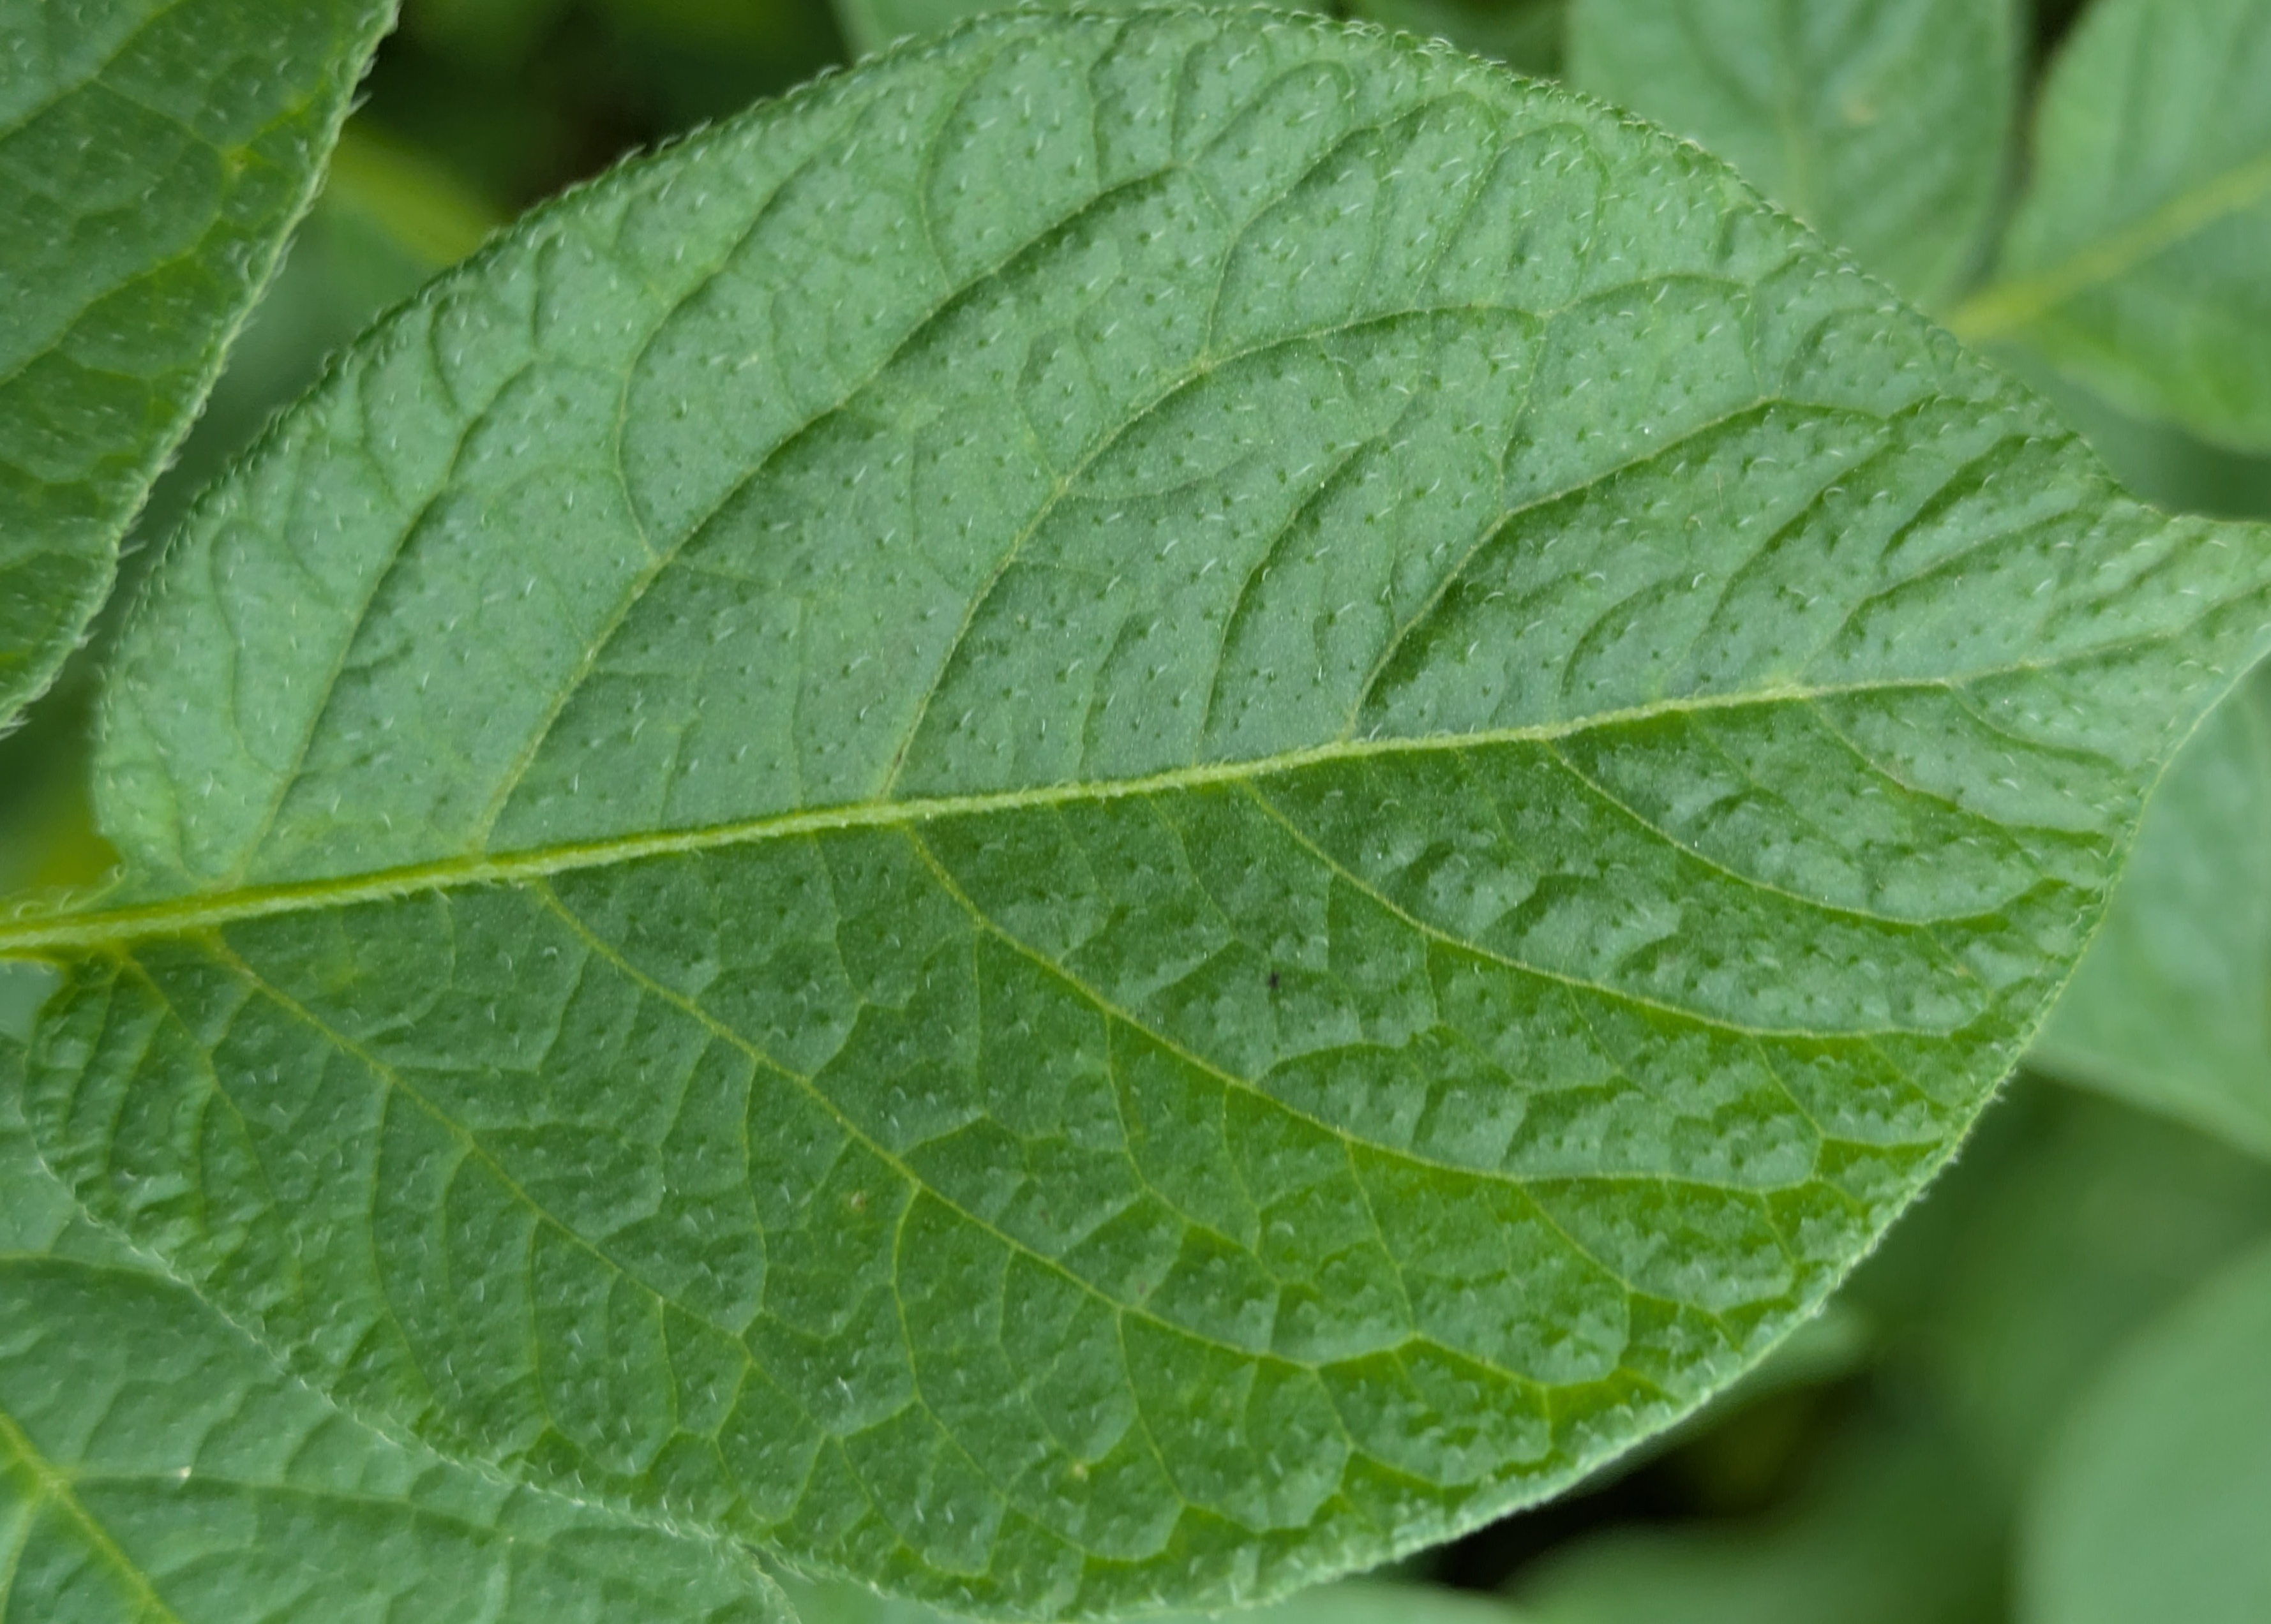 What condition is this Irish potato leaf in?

healthy
